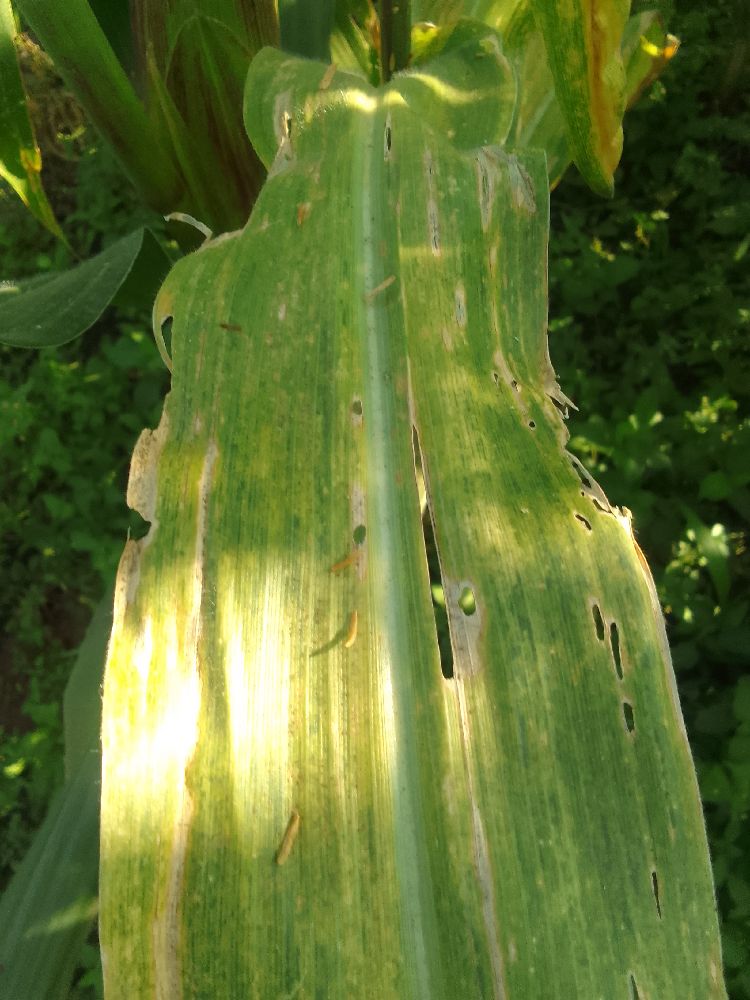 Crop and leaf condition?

maize, maize lethal necrosis
